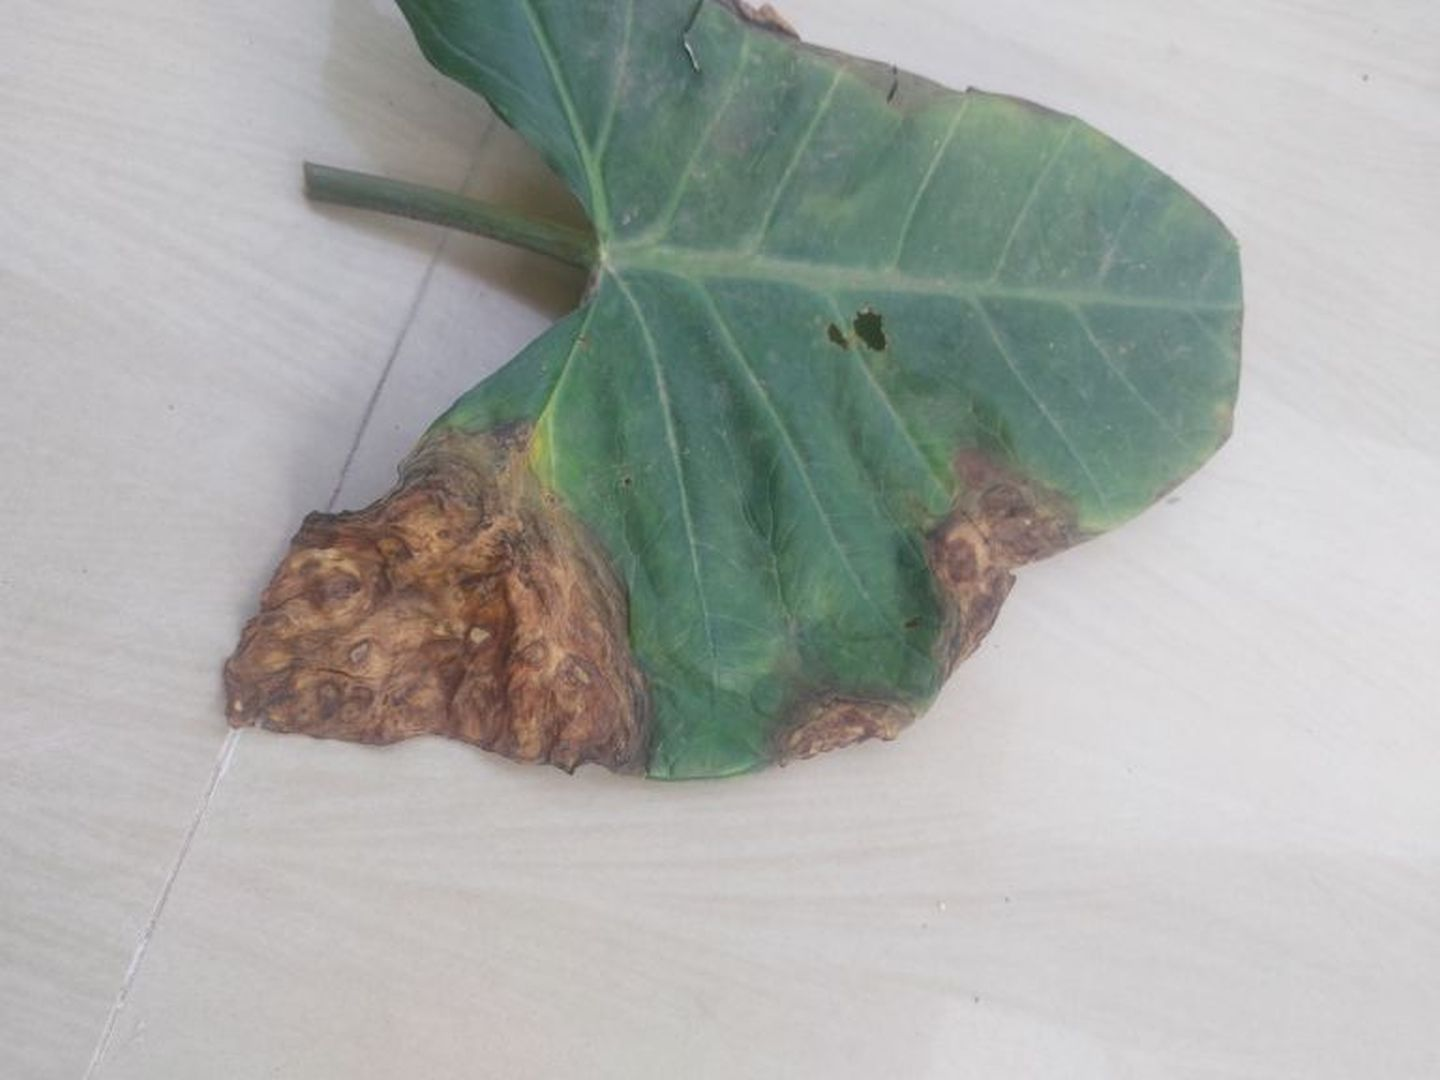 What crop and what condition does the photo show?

taro, leaf blight
